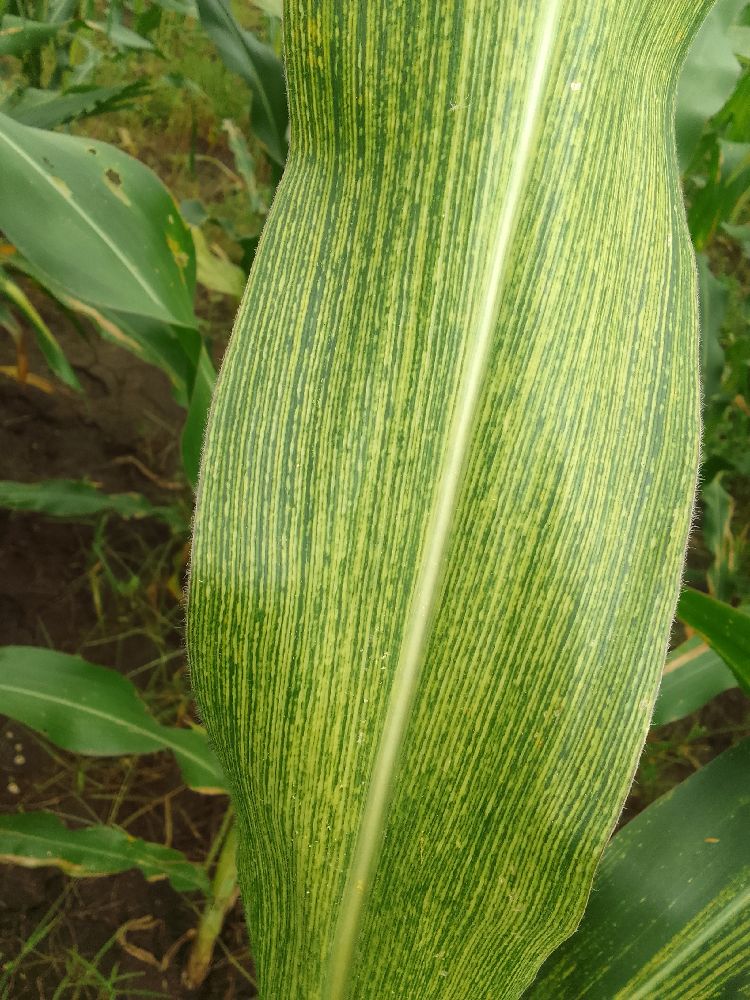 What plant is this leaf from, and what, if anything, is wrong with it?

maize, maize streak virus
